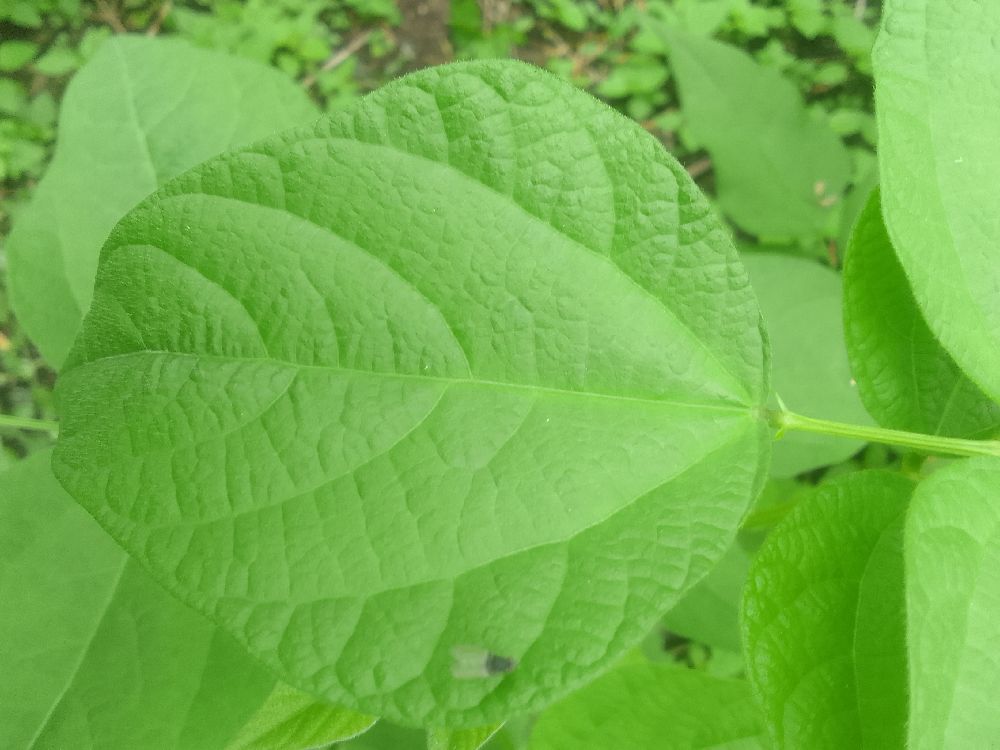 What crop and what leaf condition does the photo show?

common bean, healthy
